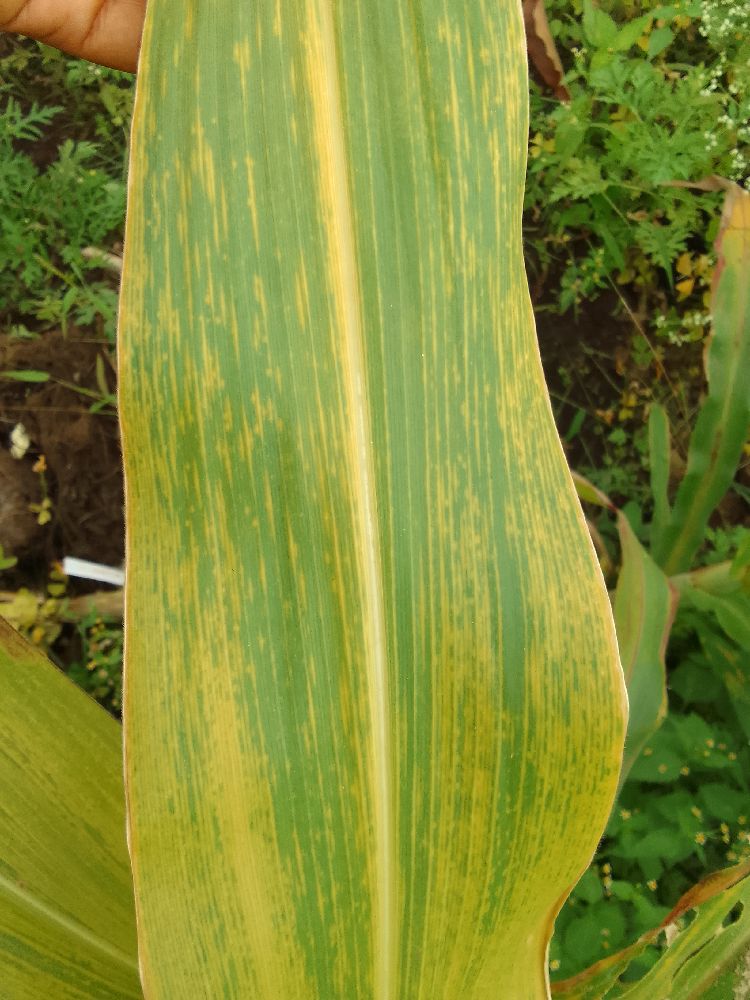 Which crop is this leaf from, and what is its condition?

maize, maize lethal necrosis
